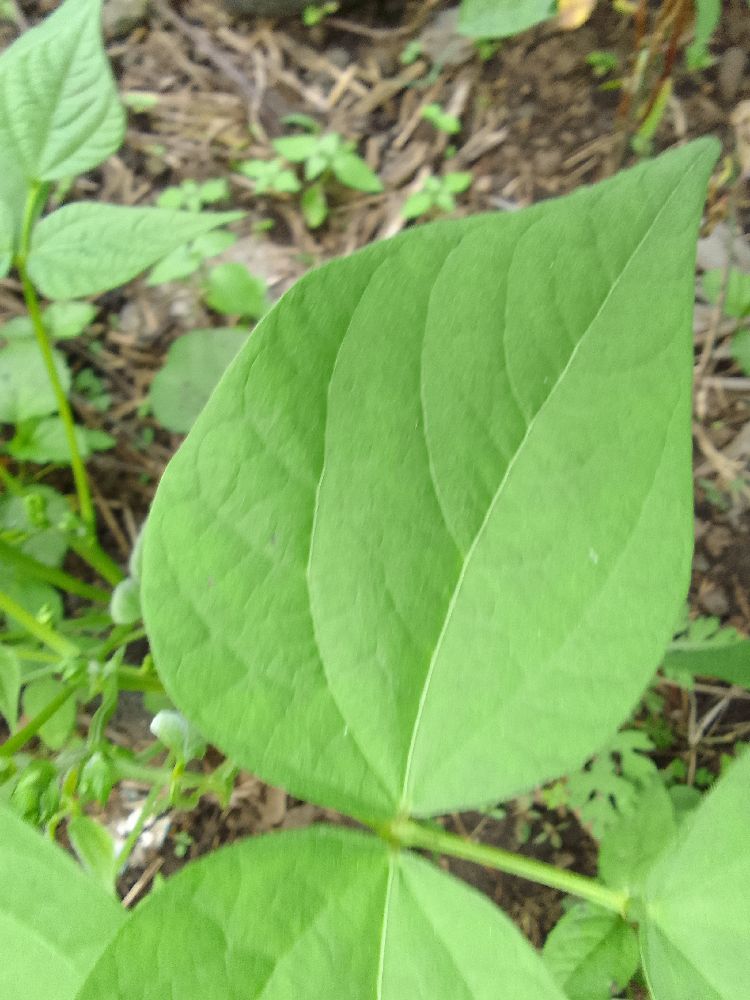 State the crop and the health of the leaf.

common bean, healthy
